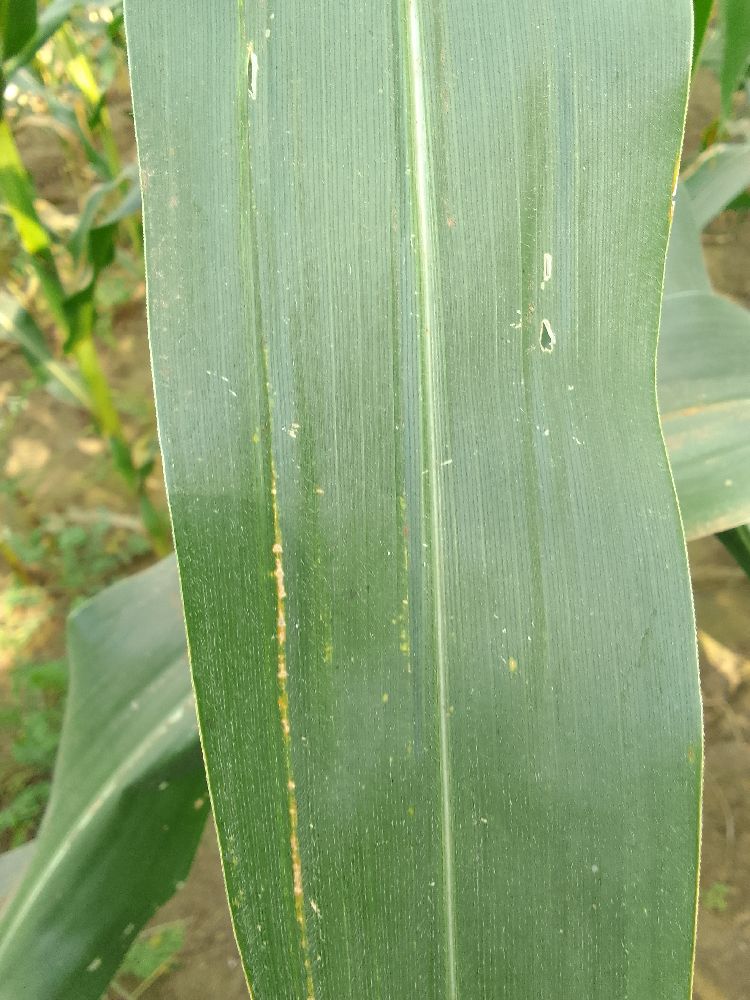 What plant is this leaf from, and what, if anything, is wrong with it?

maize, healthy
